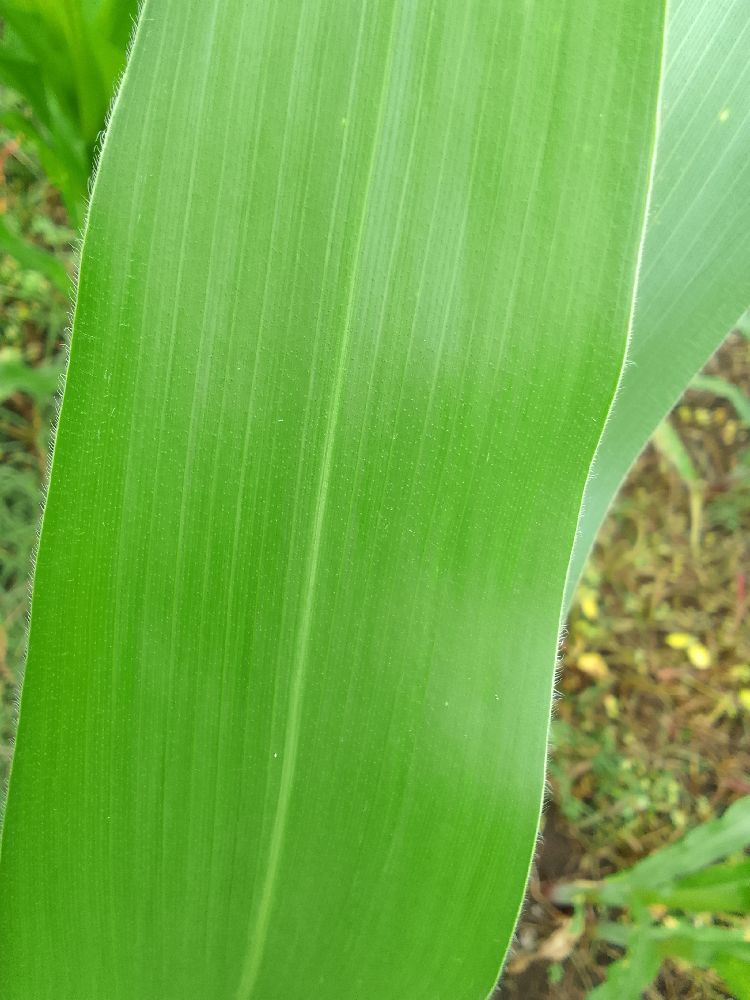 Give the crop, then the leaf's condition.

maize, healthy
